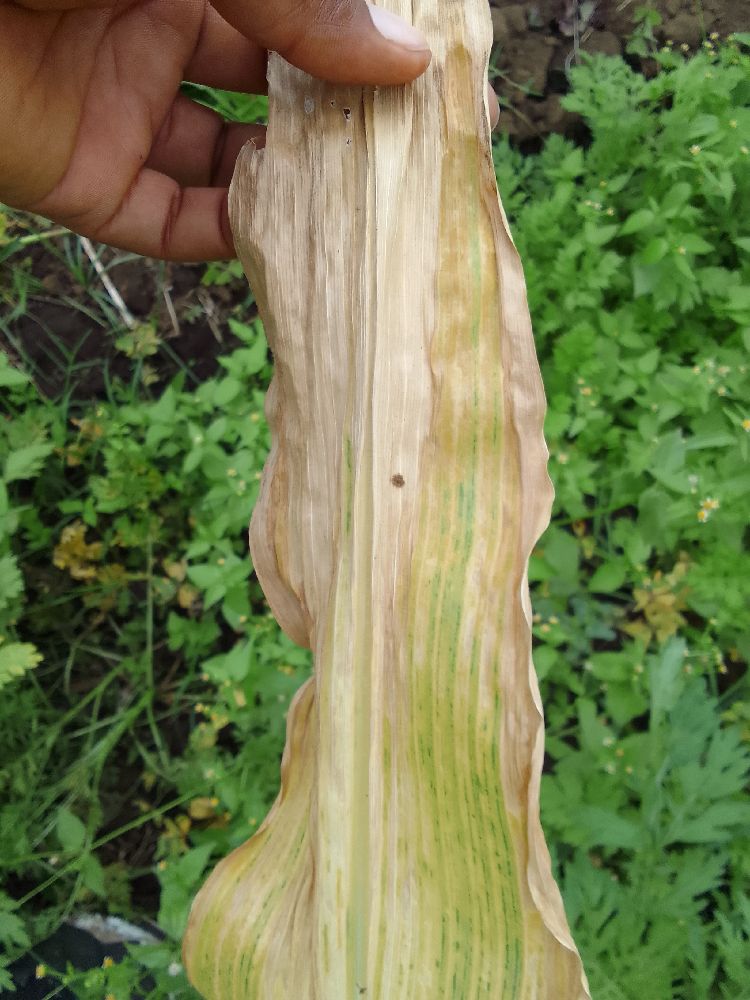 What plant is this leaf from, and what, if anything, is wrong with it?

maize, maize lethal necrosis
